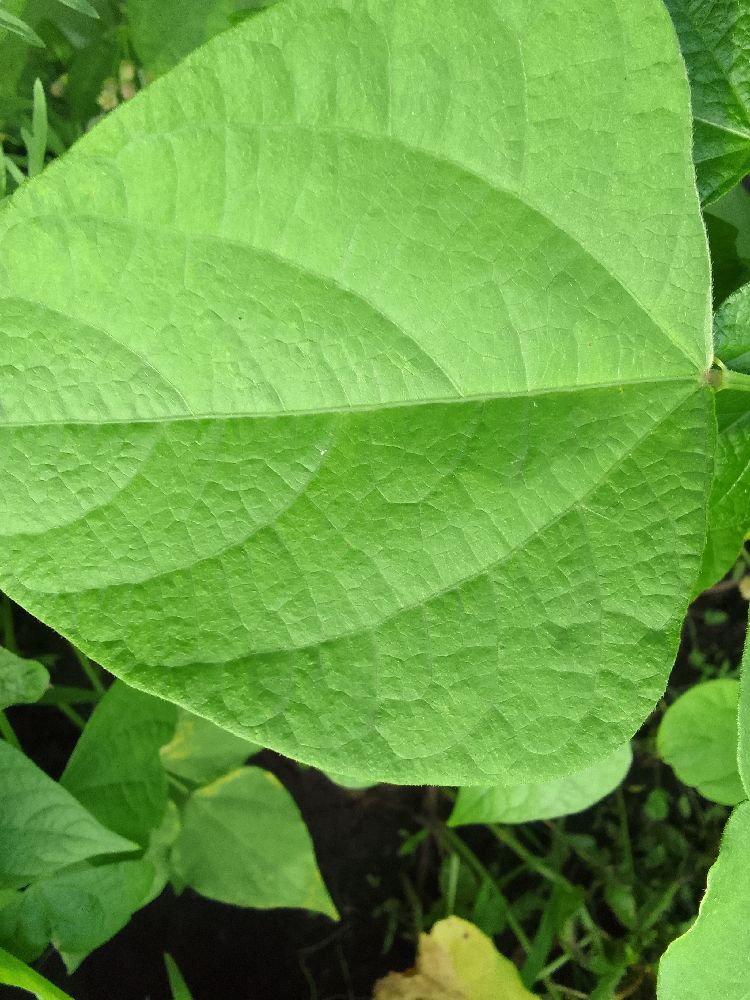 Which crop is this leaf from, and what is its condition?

common bean, healthy
